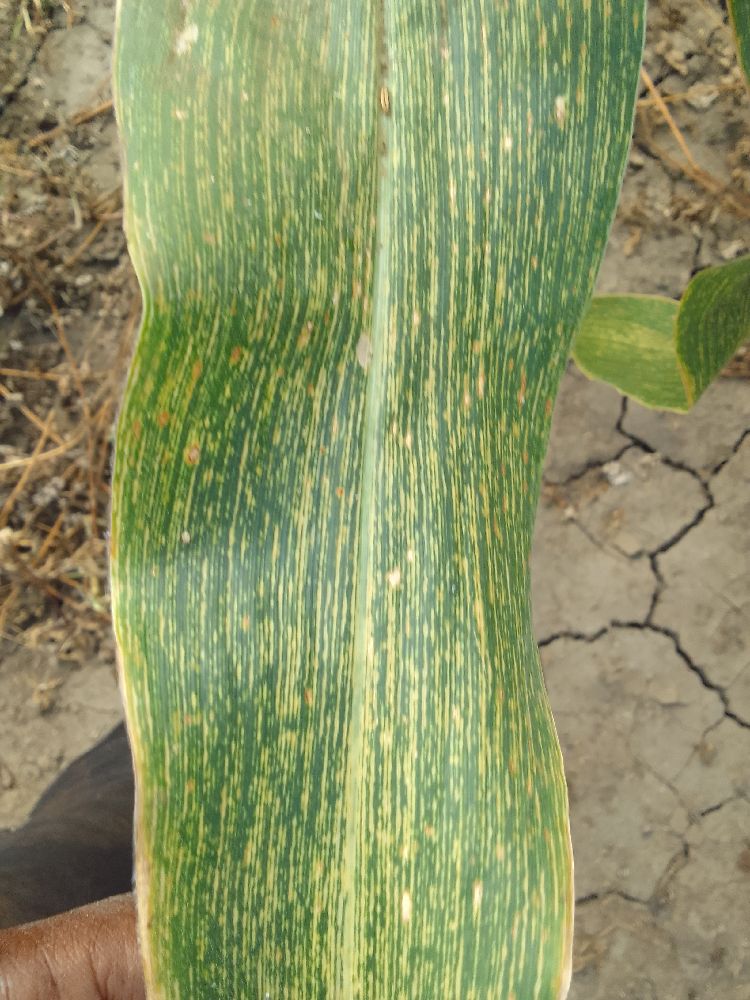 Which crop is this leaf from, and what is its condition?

maize, maize streak virus
